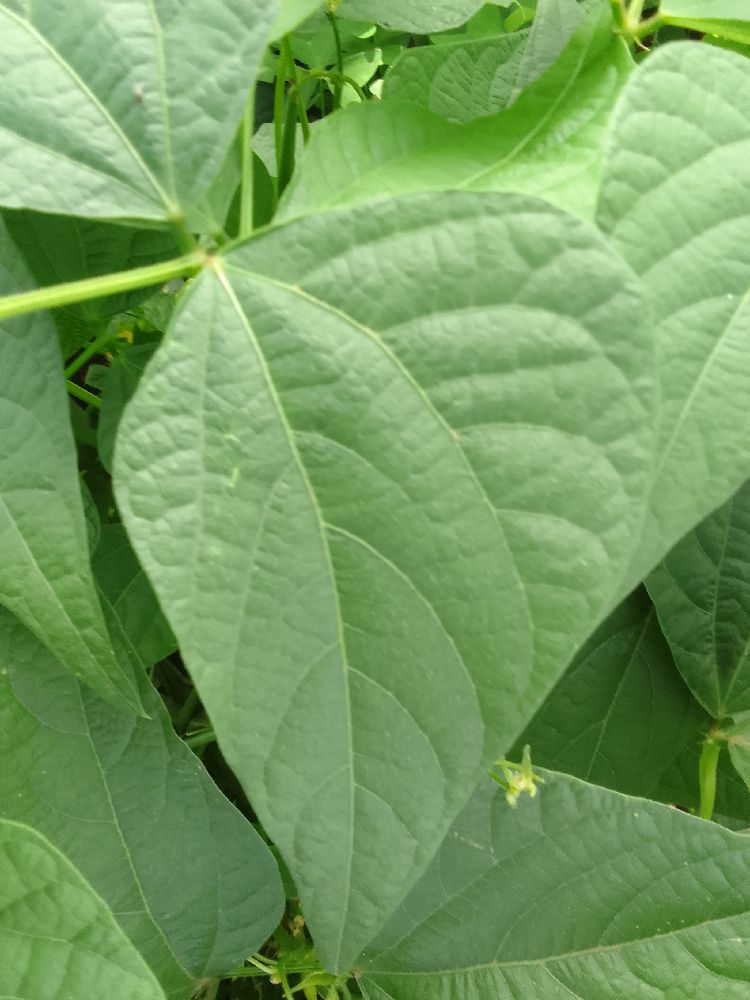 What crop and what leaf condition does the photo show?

common bean, healthy
